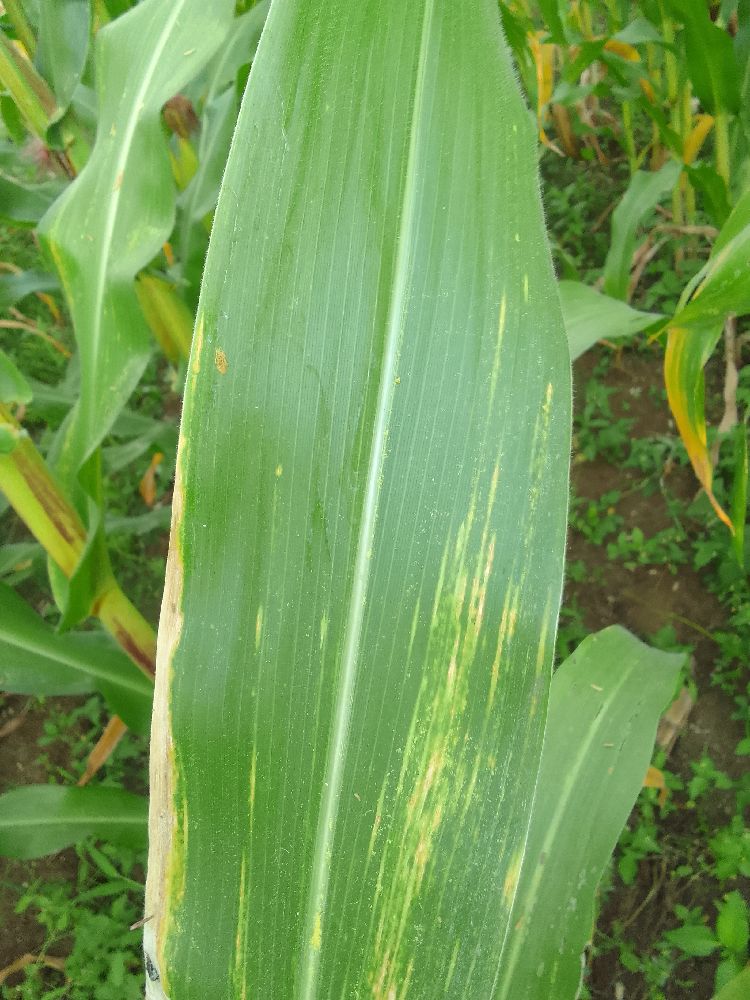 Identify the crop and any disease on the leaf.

maize, maize lethal necrosis
